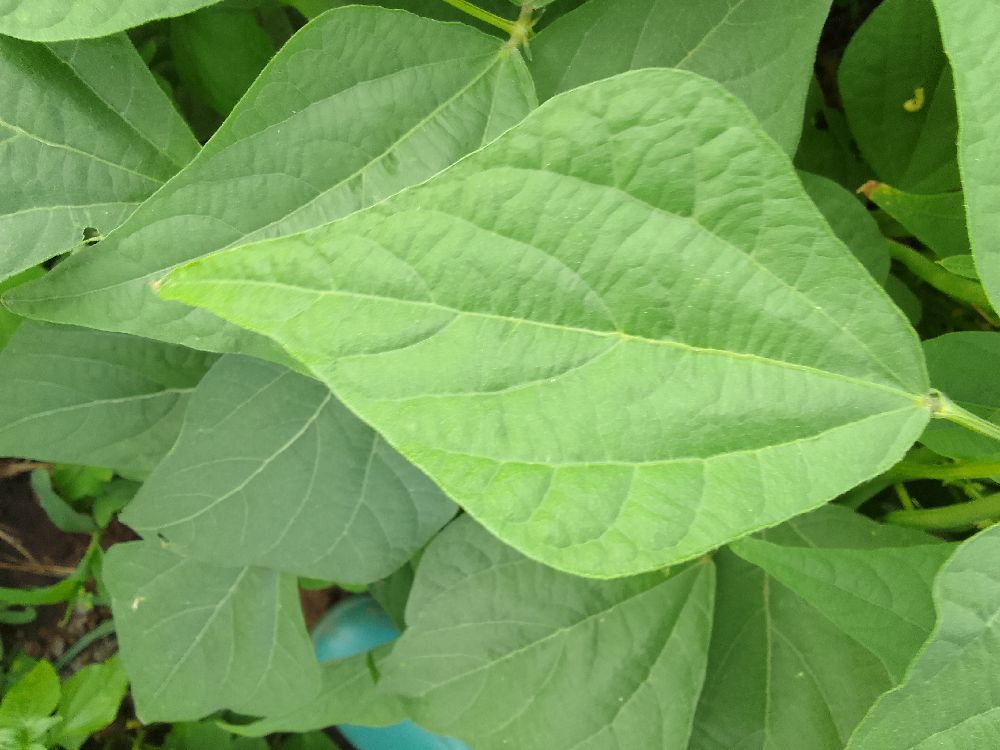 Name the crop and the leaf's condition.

common bean, healthy
